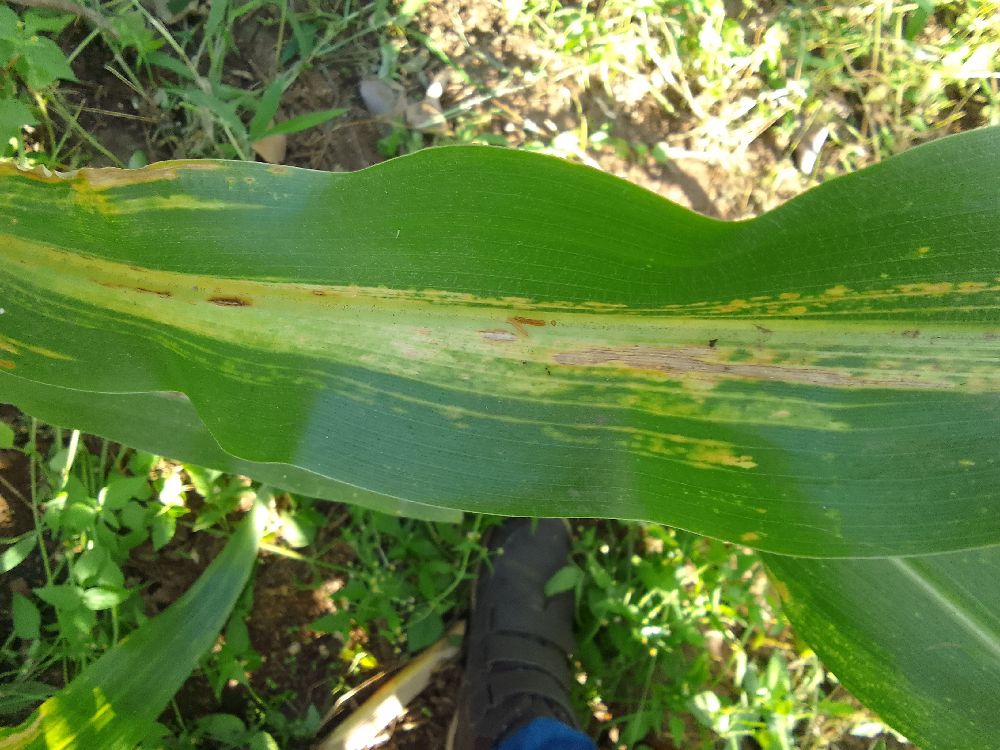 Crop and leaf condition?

maize, maize lethal necrosis
